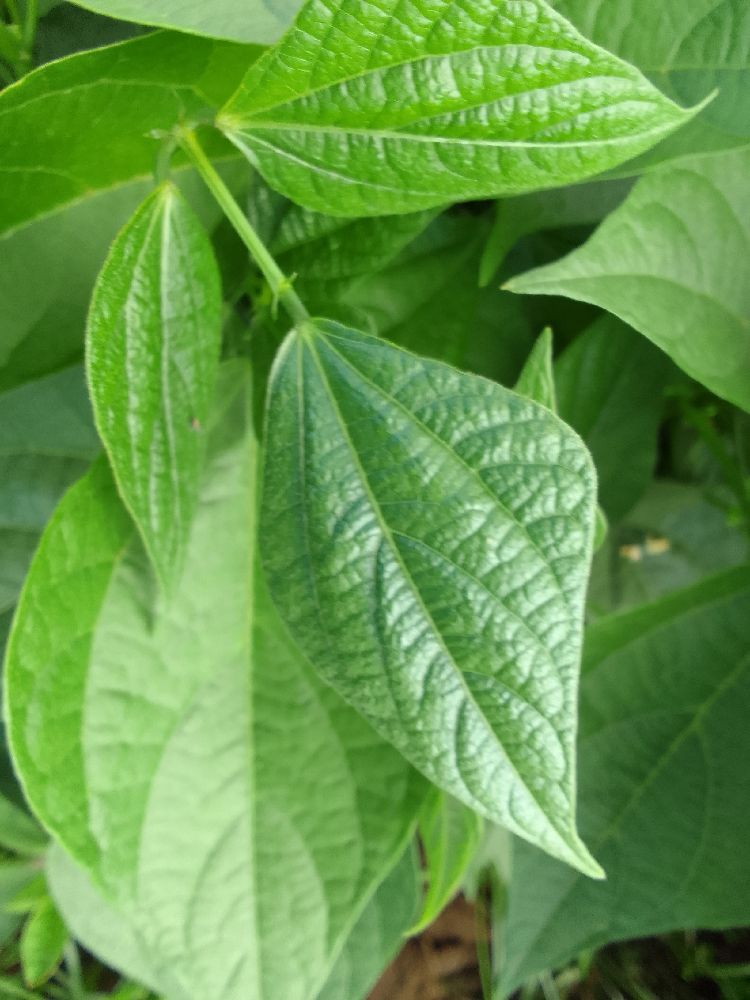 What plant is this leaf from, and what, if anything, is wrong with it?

common bean, healthy
